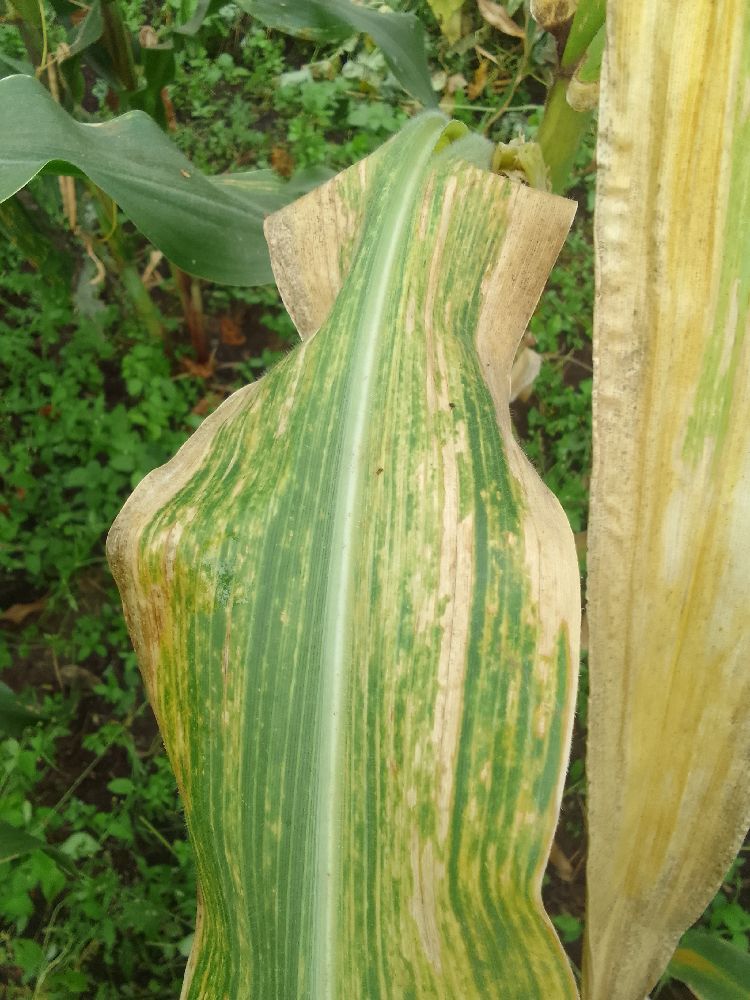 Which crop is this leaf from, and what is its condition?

maize, maize lethal necrosis
